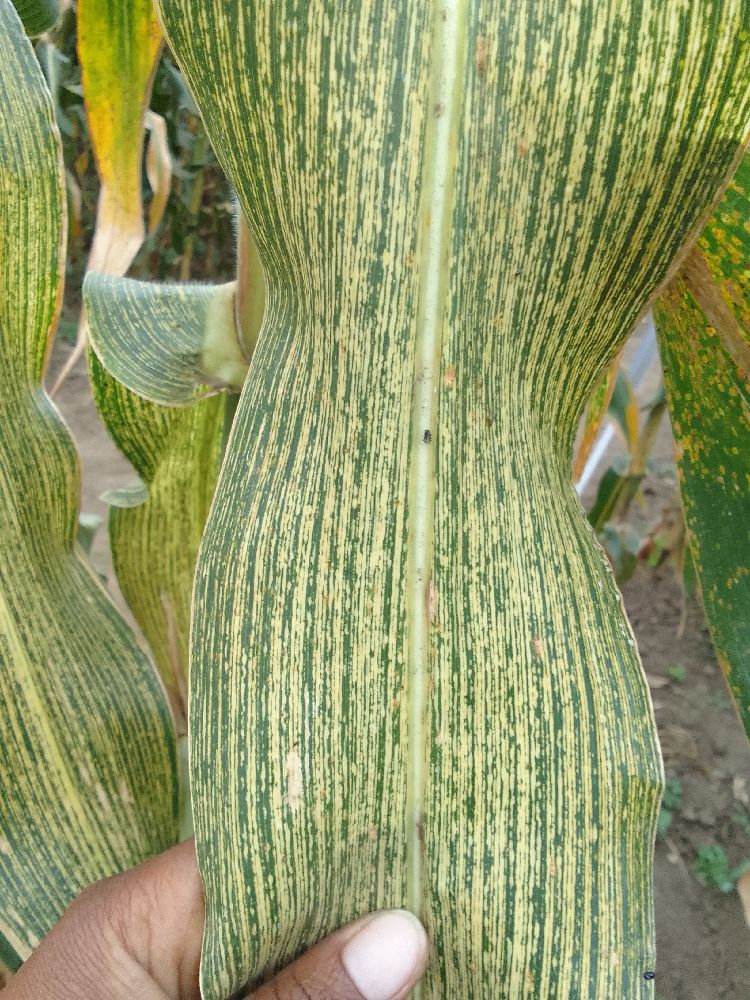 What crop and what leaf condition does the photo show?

maize, maize streak virus
